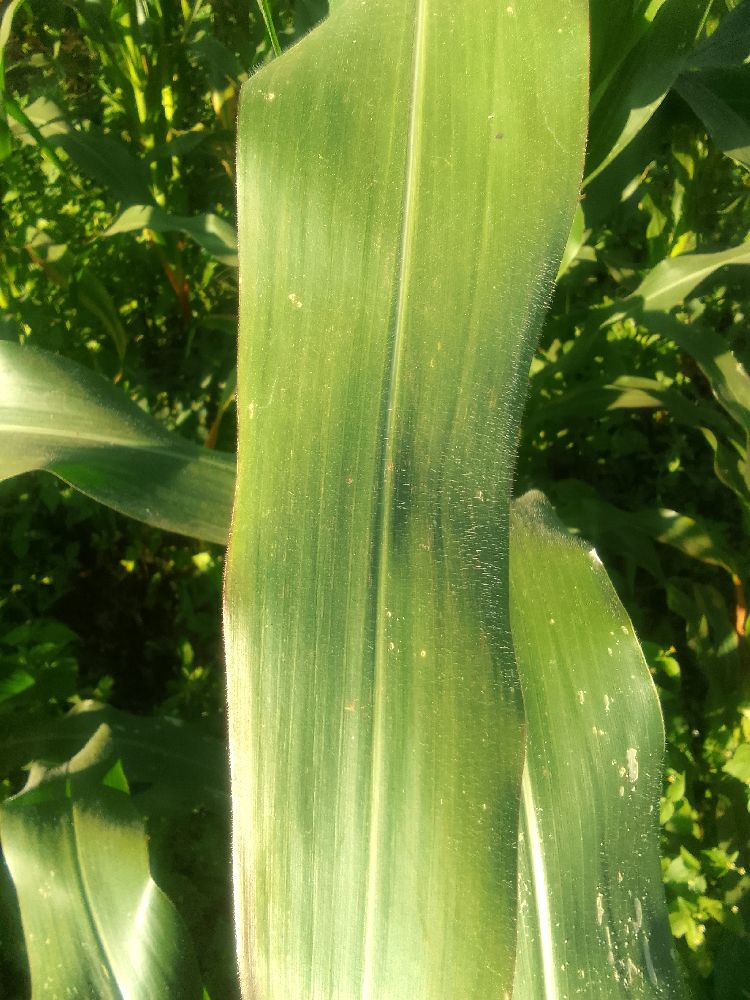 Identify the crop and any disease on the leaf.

maize, healthy
